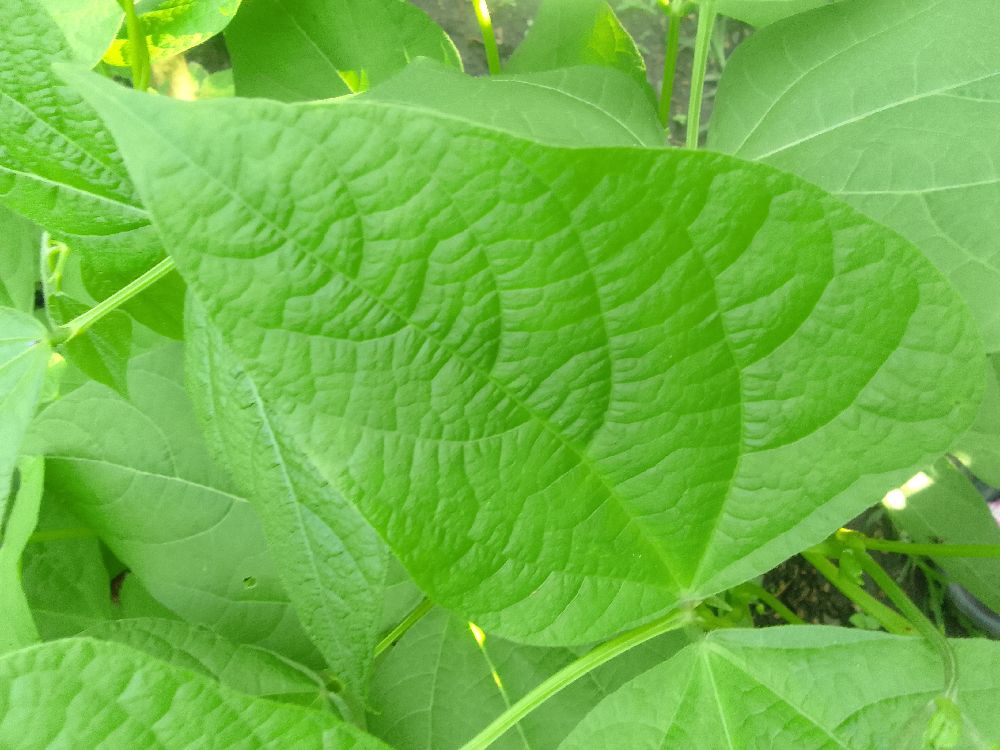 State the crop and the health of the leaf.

common bean, healthy
